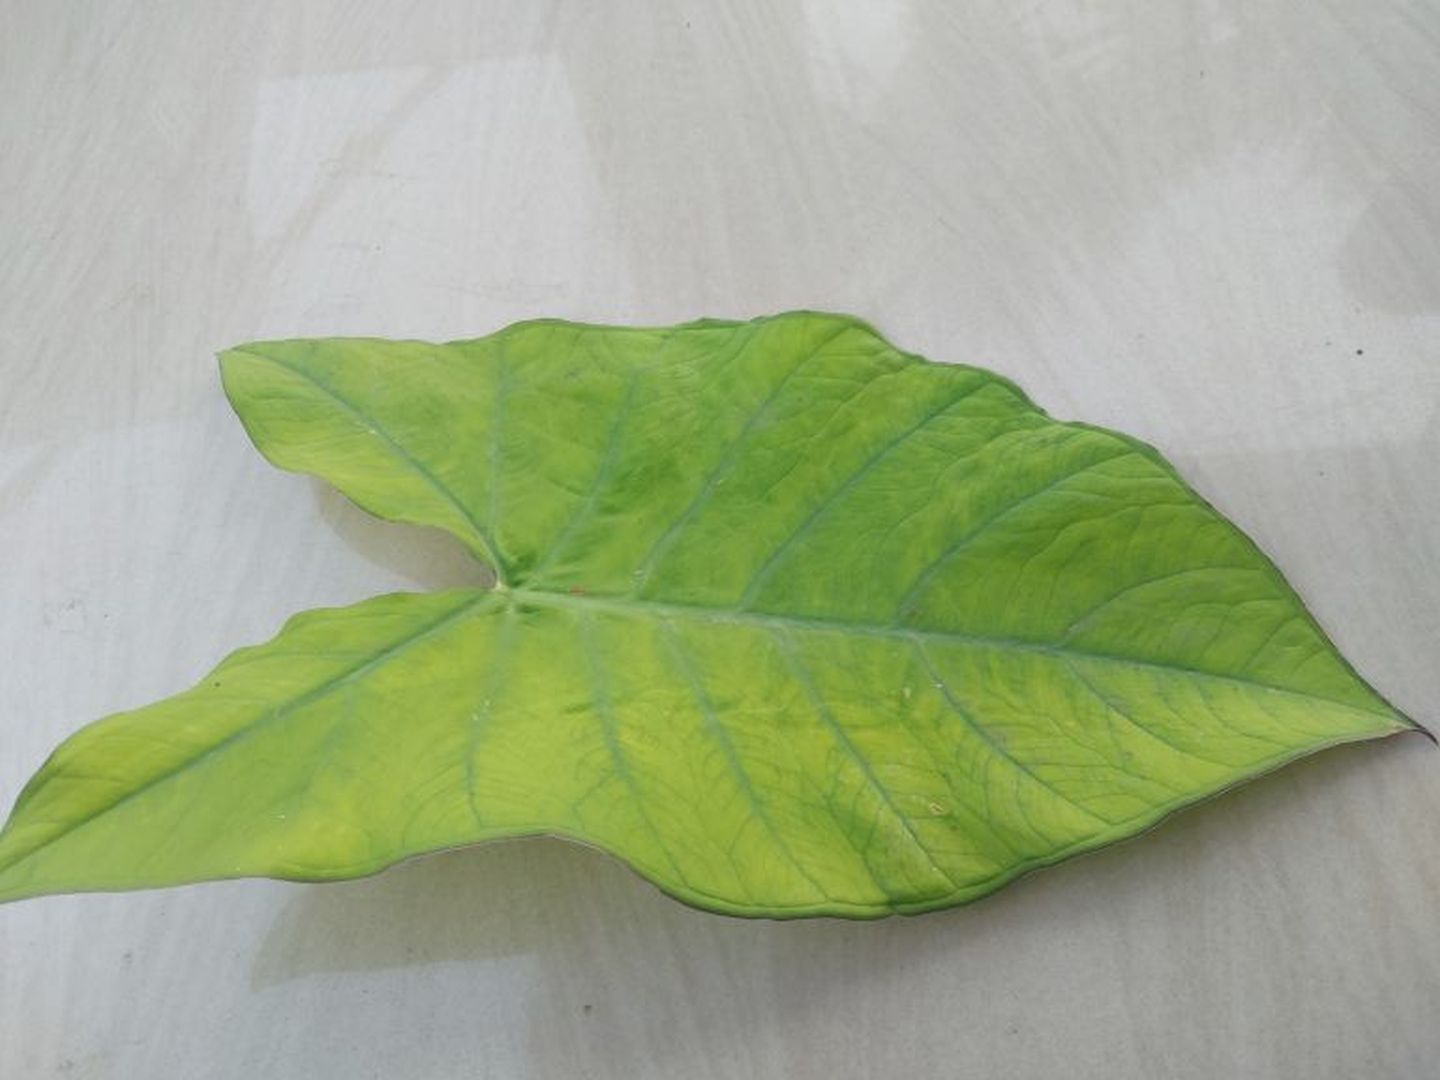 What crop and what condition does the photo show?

taro, mosaic
